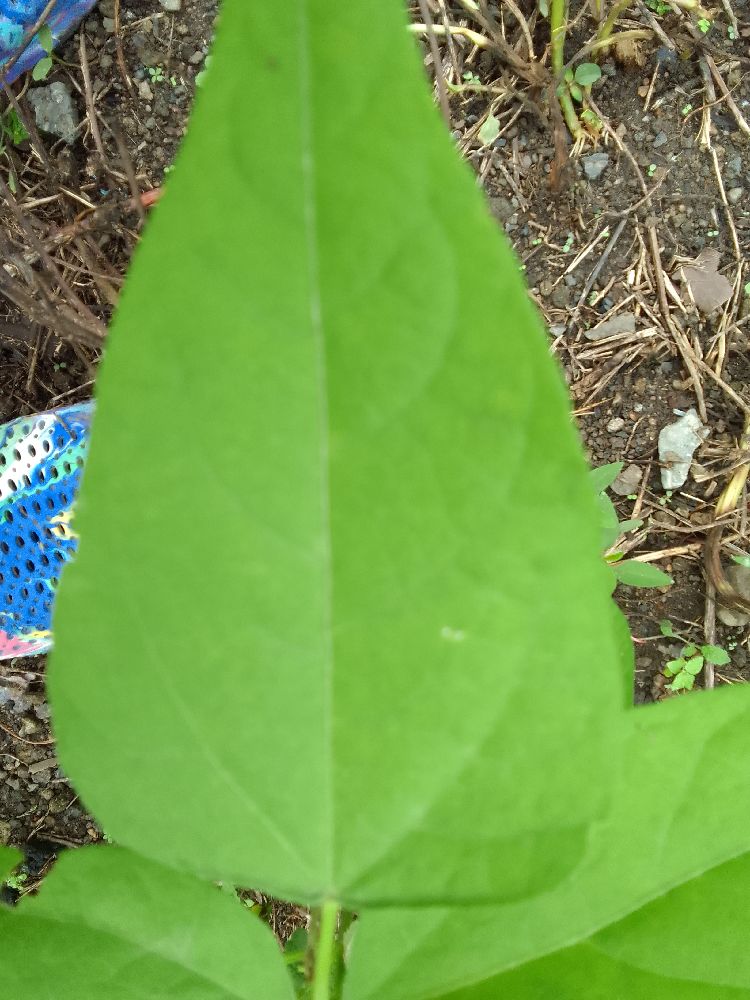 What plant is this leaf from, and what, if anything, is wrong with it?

common bean, healthy
